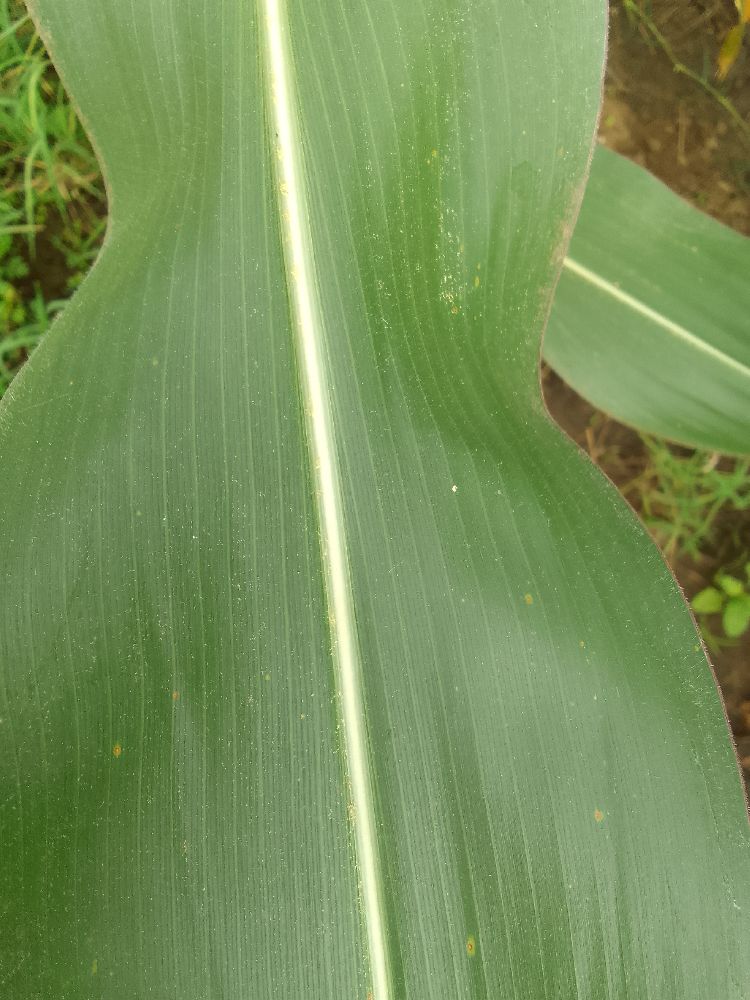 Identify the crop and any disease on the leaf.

maize, healthy
